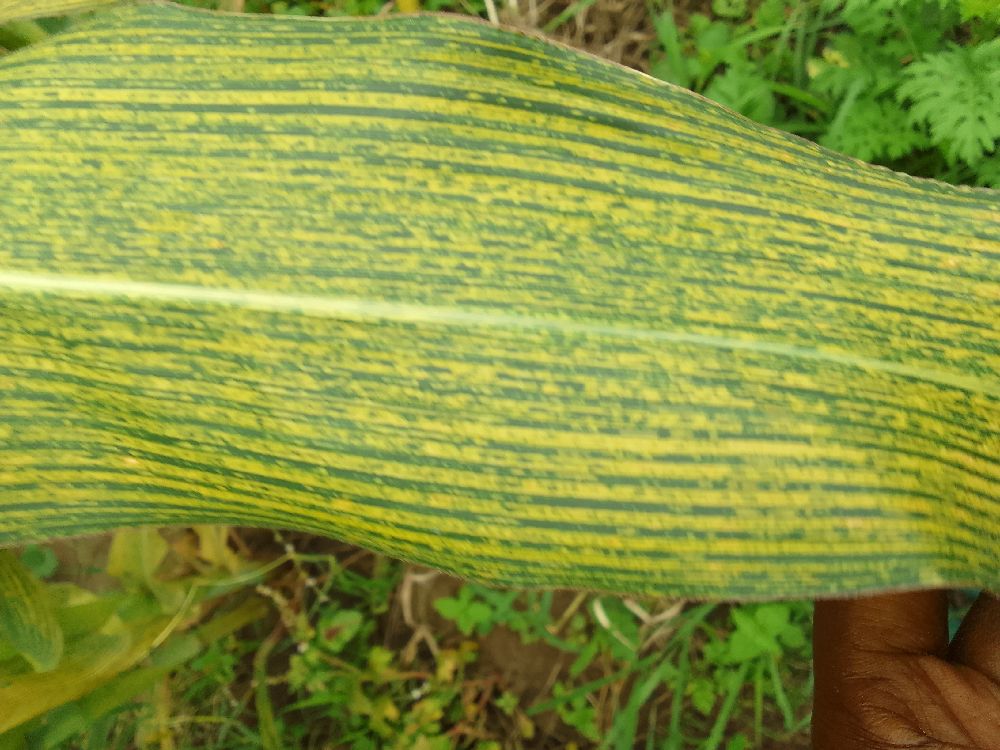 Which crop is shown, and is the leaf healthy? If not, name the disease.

maize, maize streak virus
